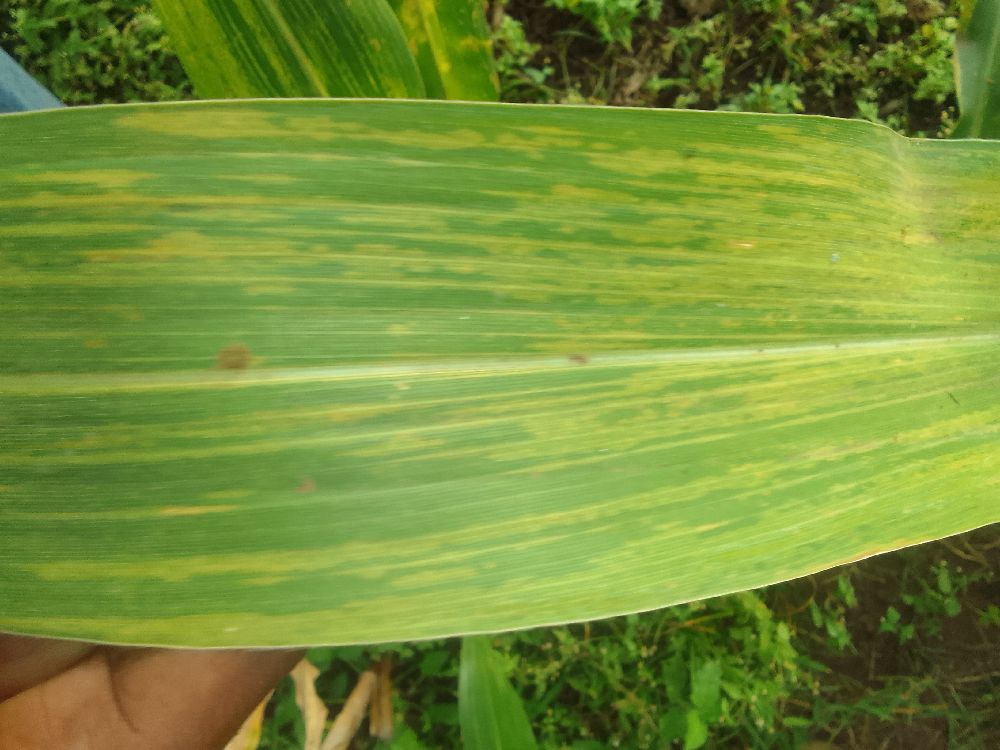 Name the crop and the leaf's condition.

maize, maize lethal necrosis
